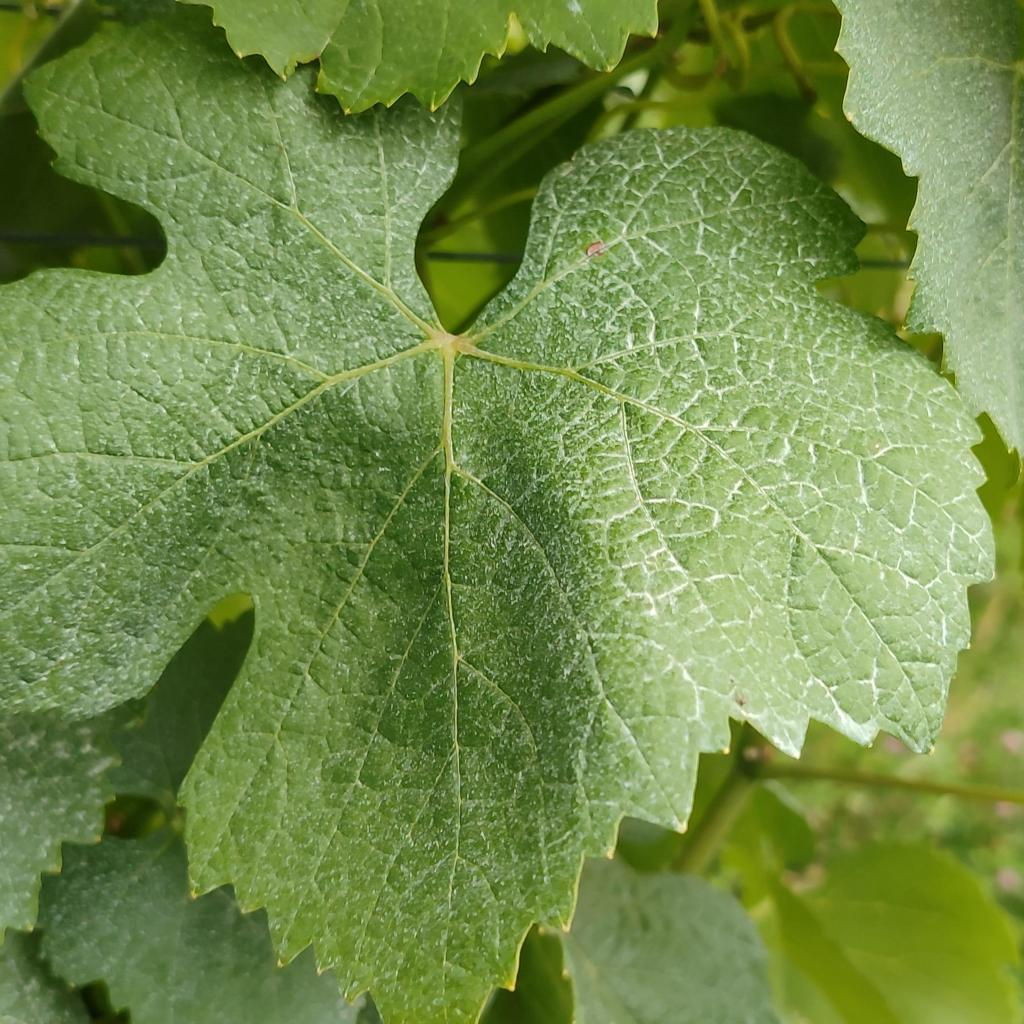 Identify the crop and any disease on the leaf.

grapevine, healthy
